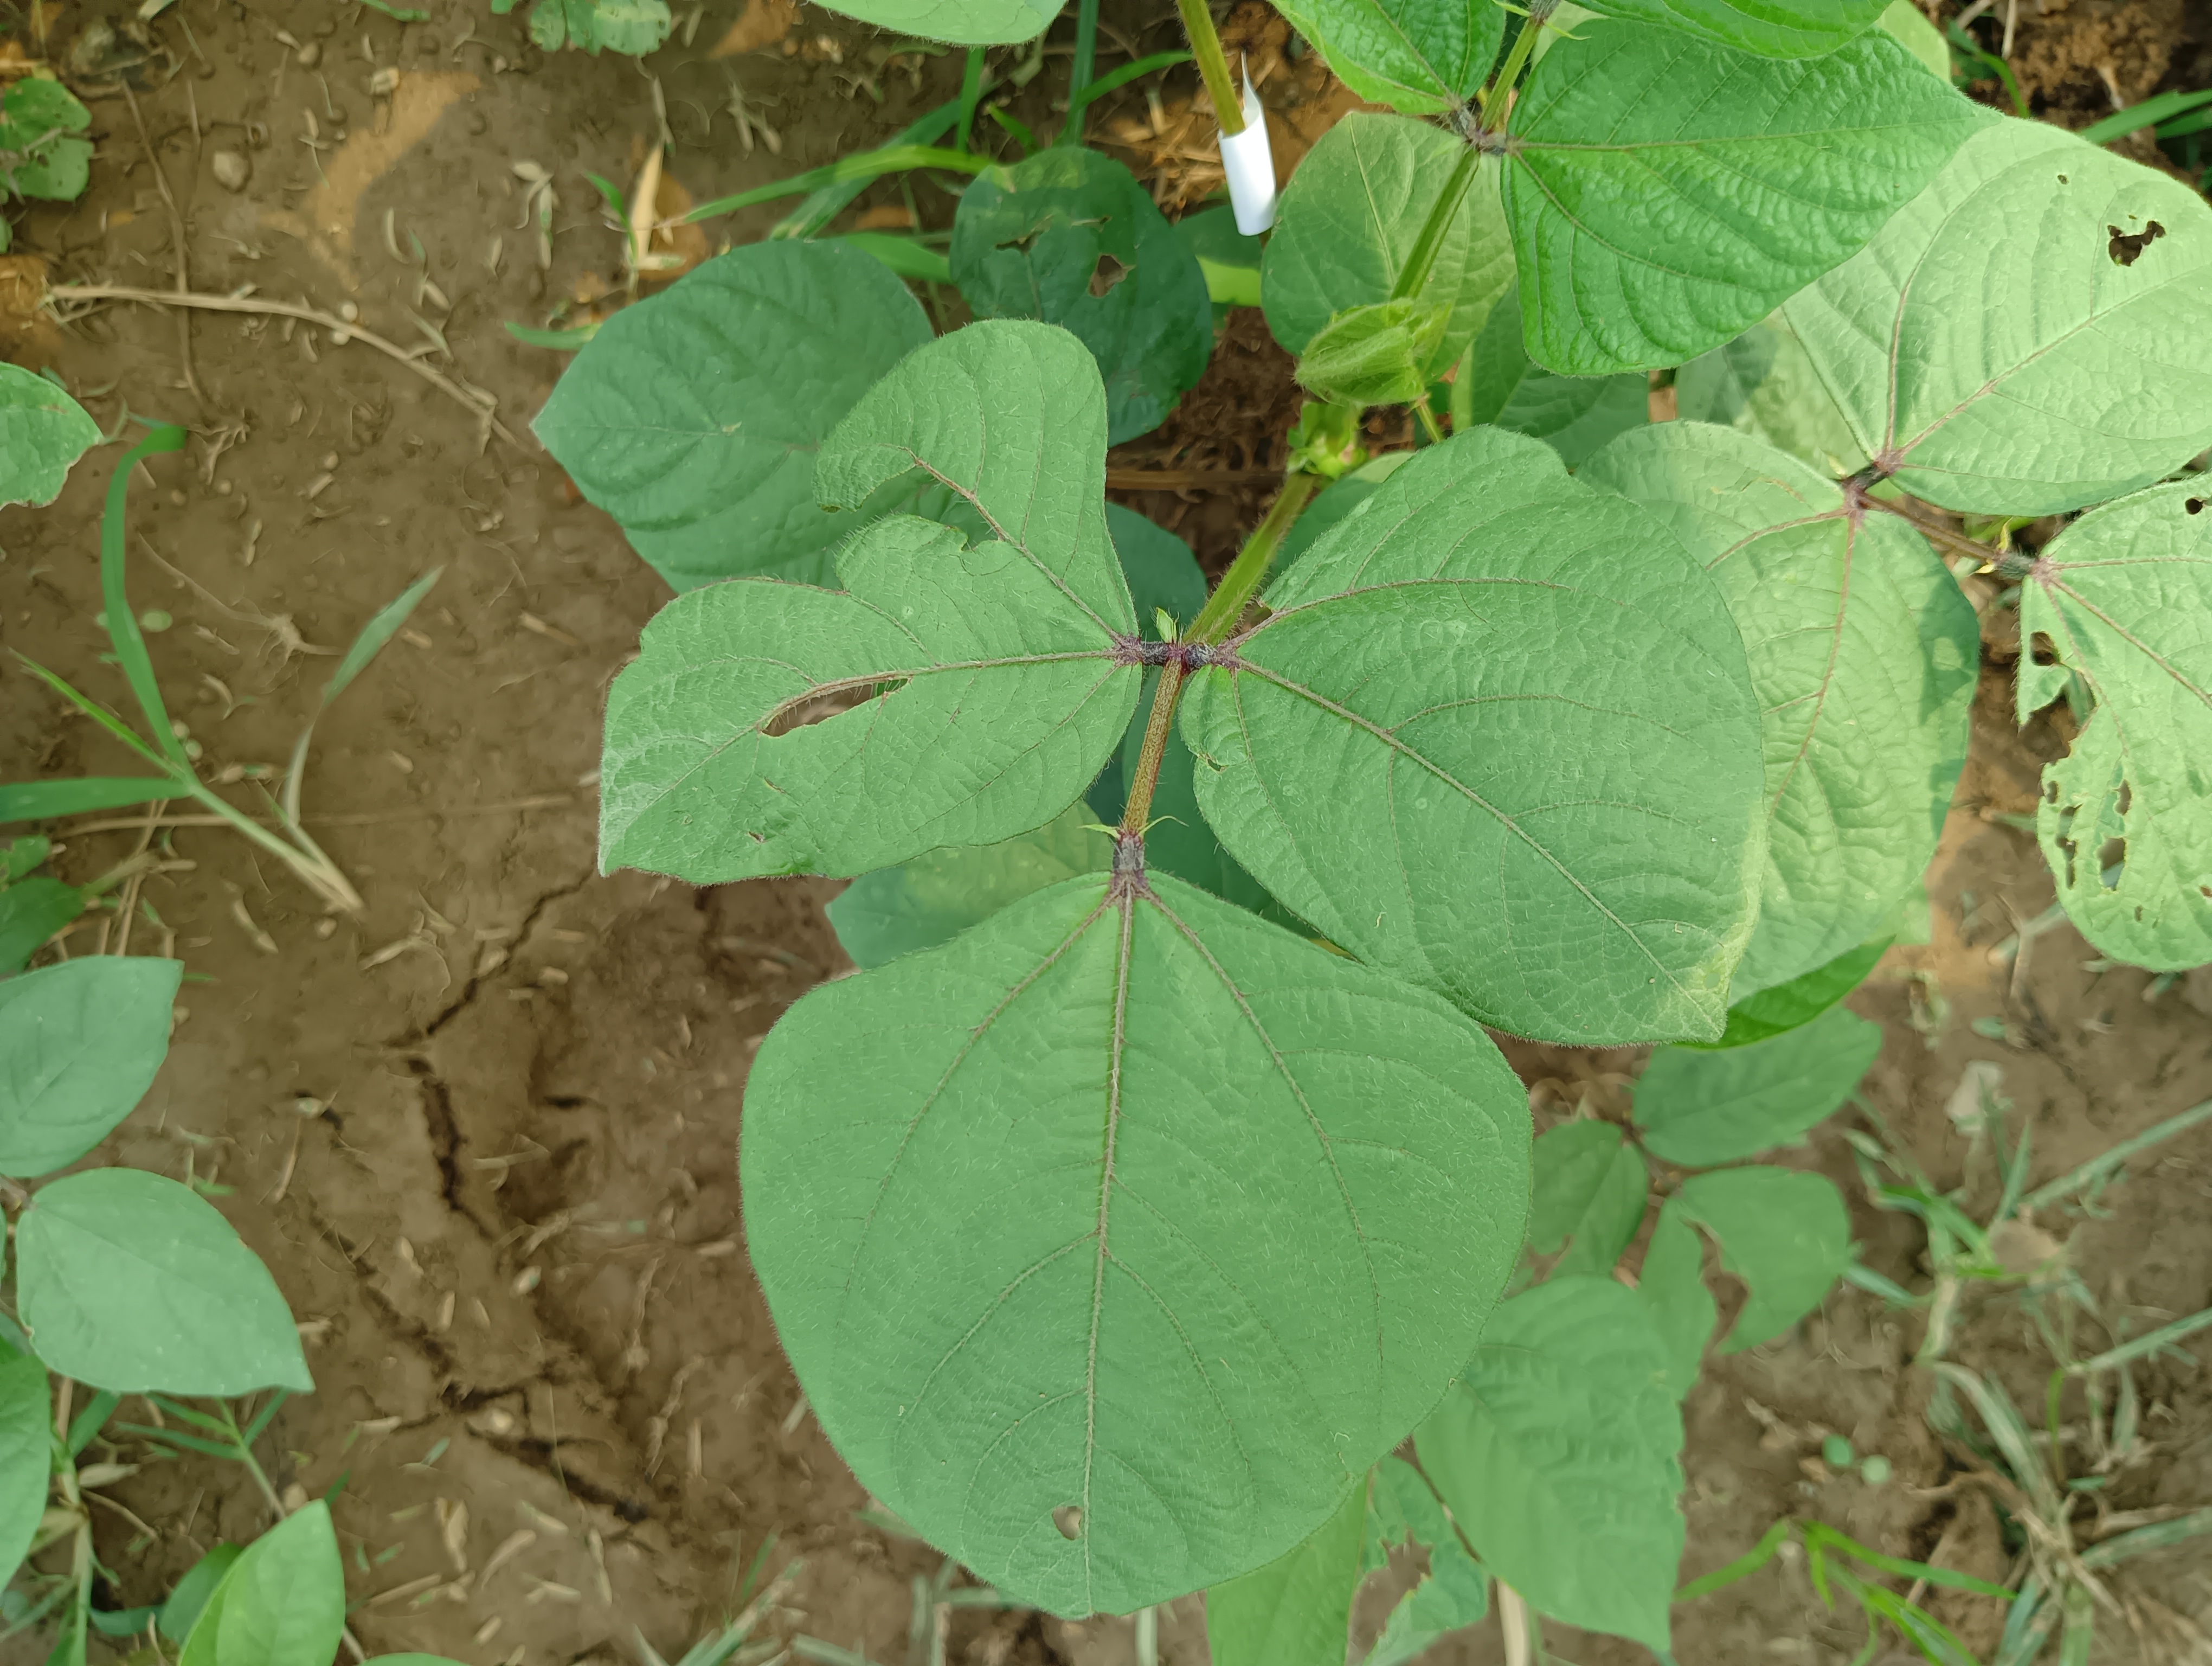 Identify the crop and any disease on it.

mungbean, healthy
